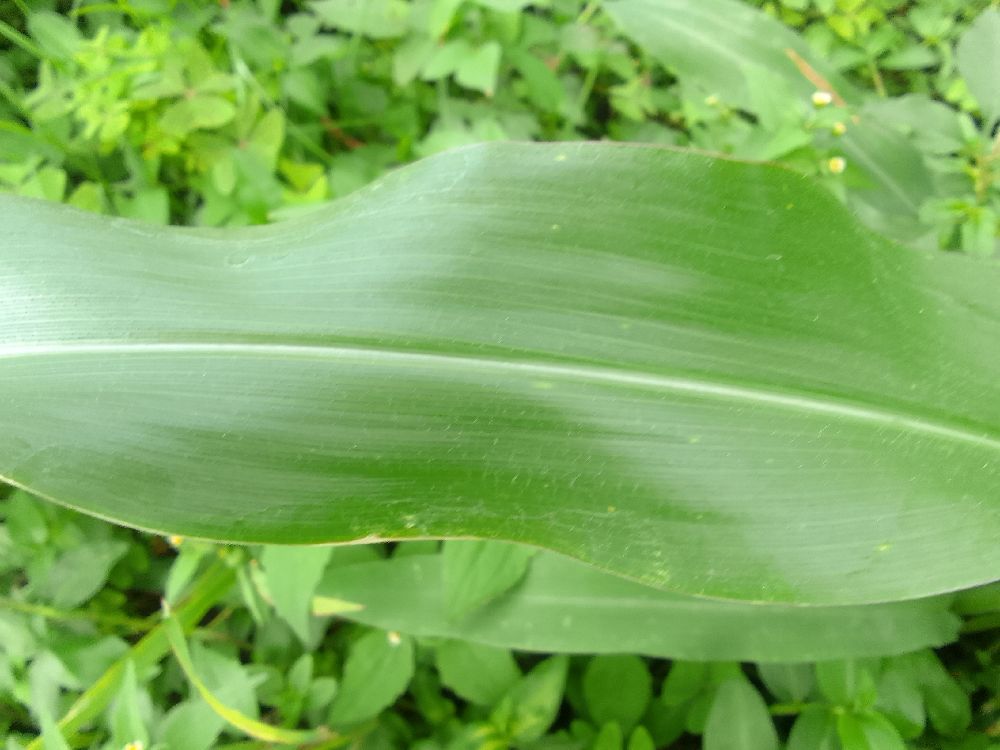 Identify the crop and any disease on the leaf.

maize, healthy
